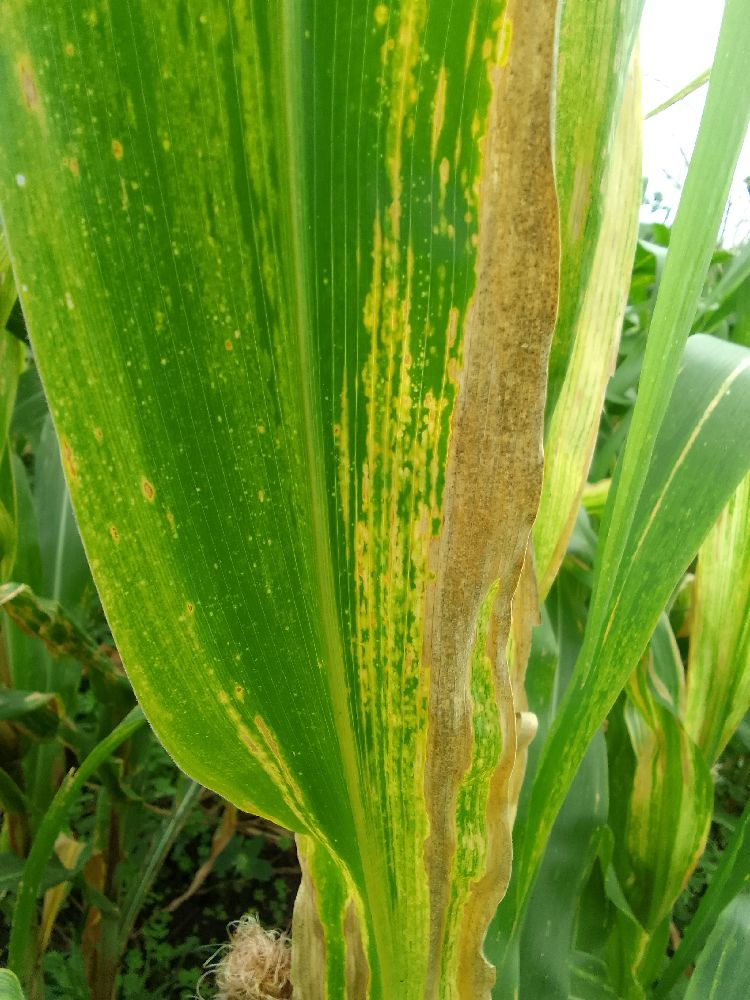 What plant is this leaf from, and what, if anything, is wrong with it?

maize, maize lethal necrosis
